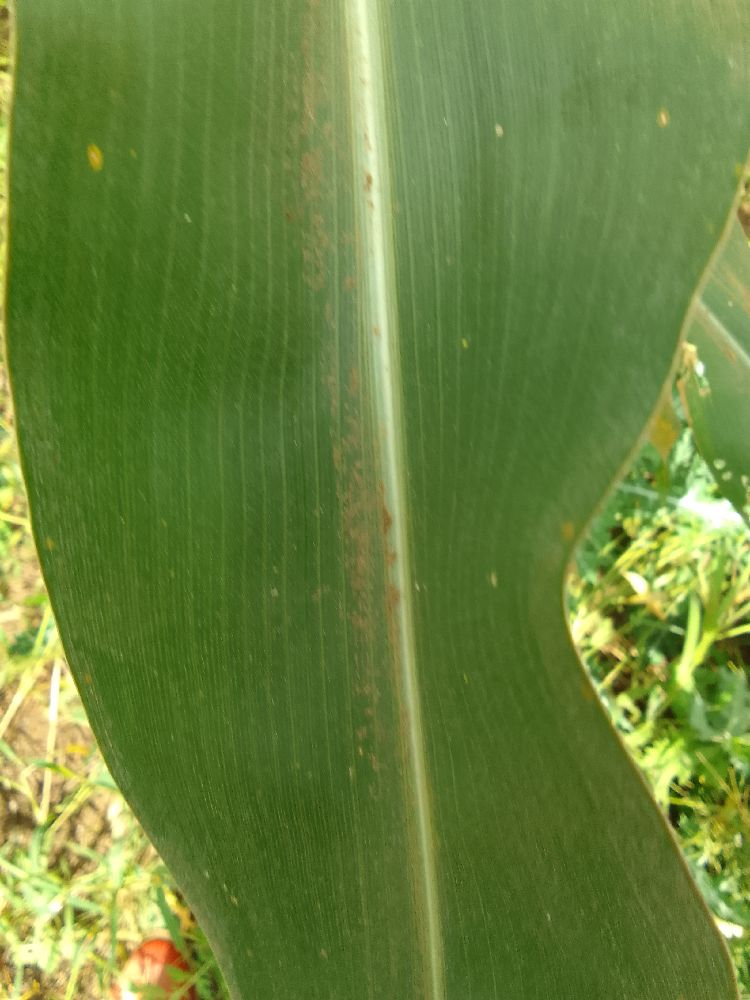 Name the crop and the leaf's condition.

maize, healthy
